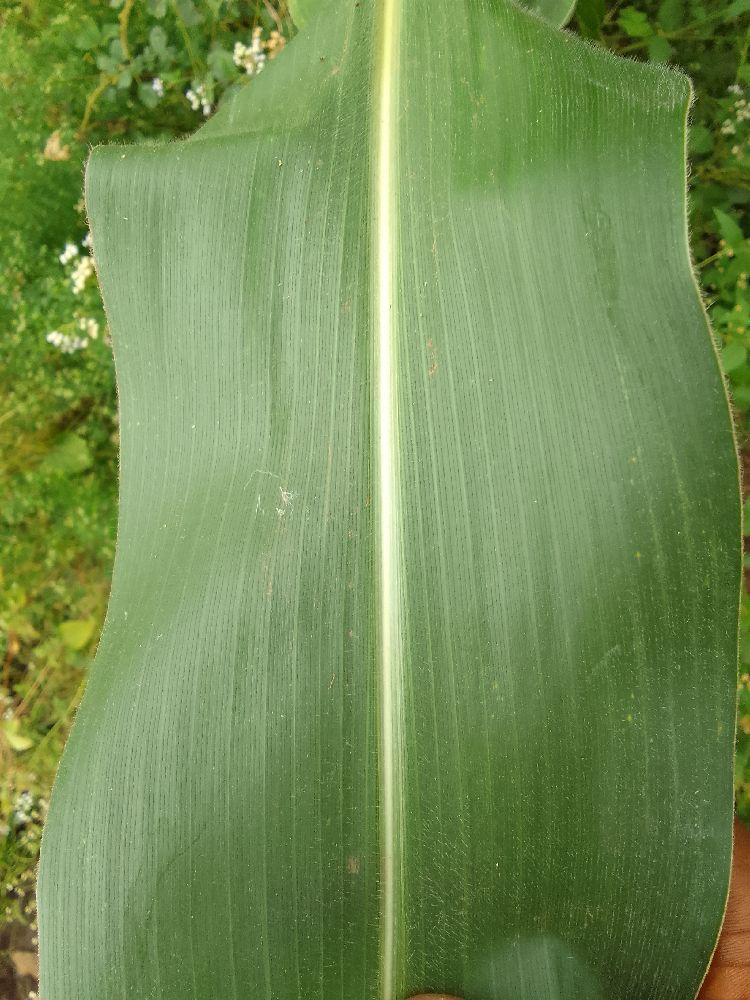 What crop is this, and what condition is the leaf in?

maize, healthy
